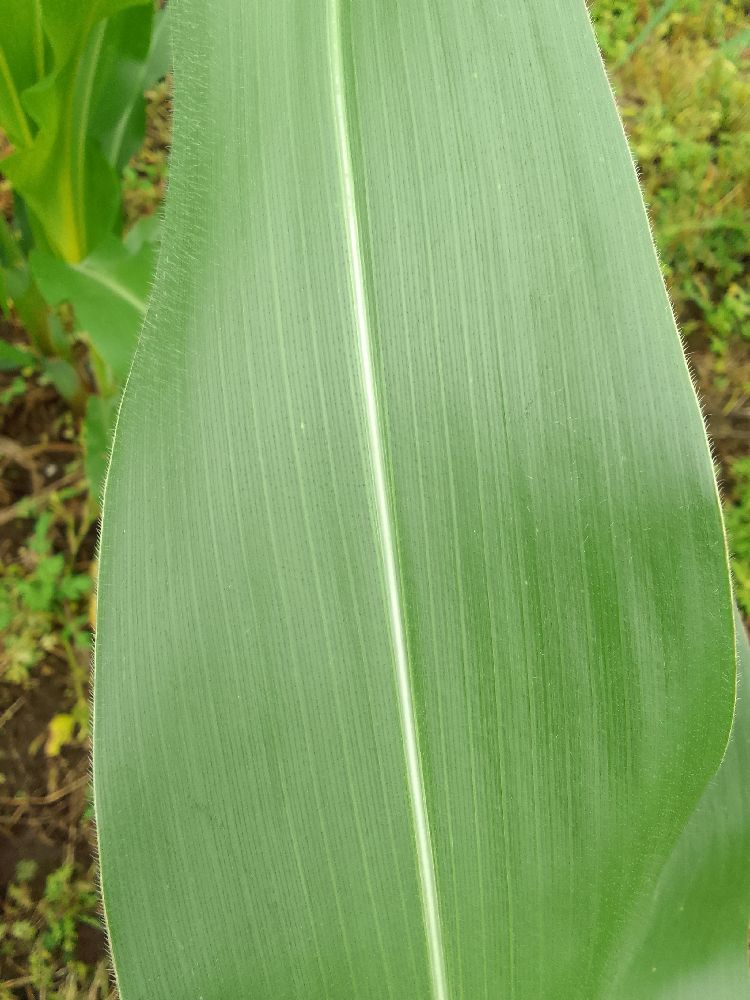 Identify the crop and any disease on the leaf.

maize, healthy
